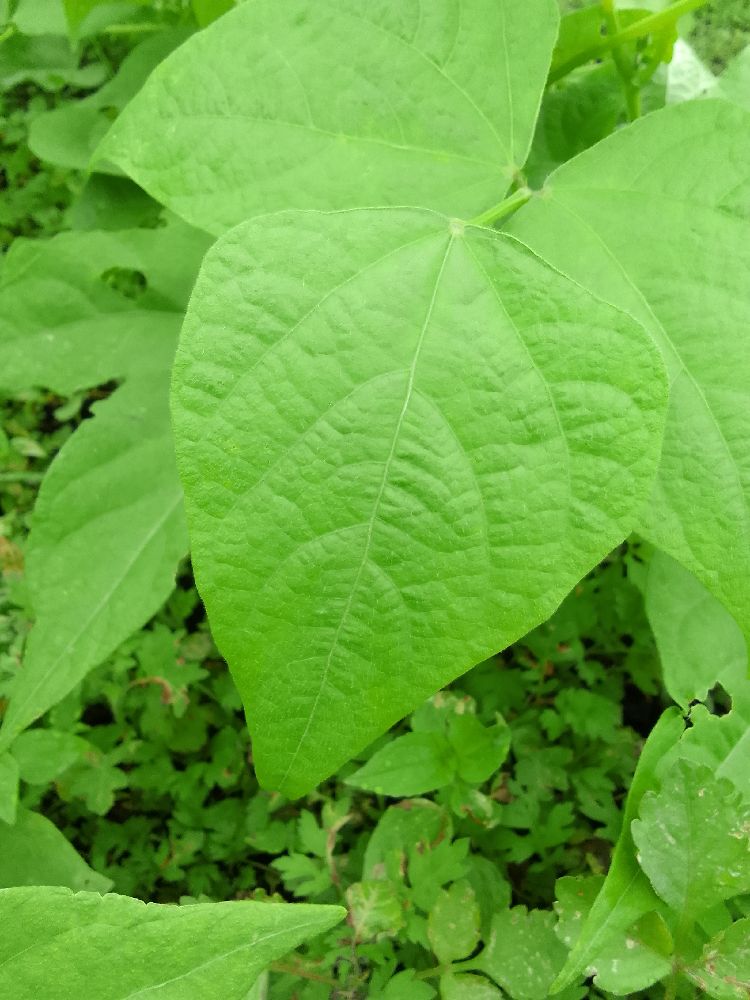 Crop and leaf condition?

common bean, healthy
